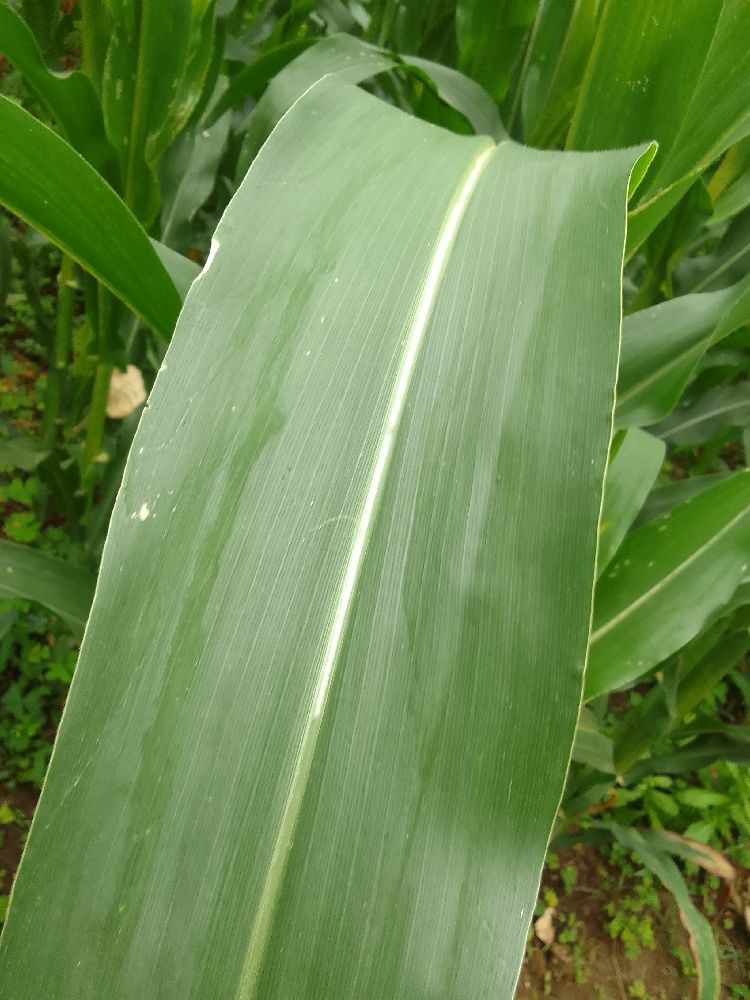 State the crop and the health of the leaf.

maize, healthy
